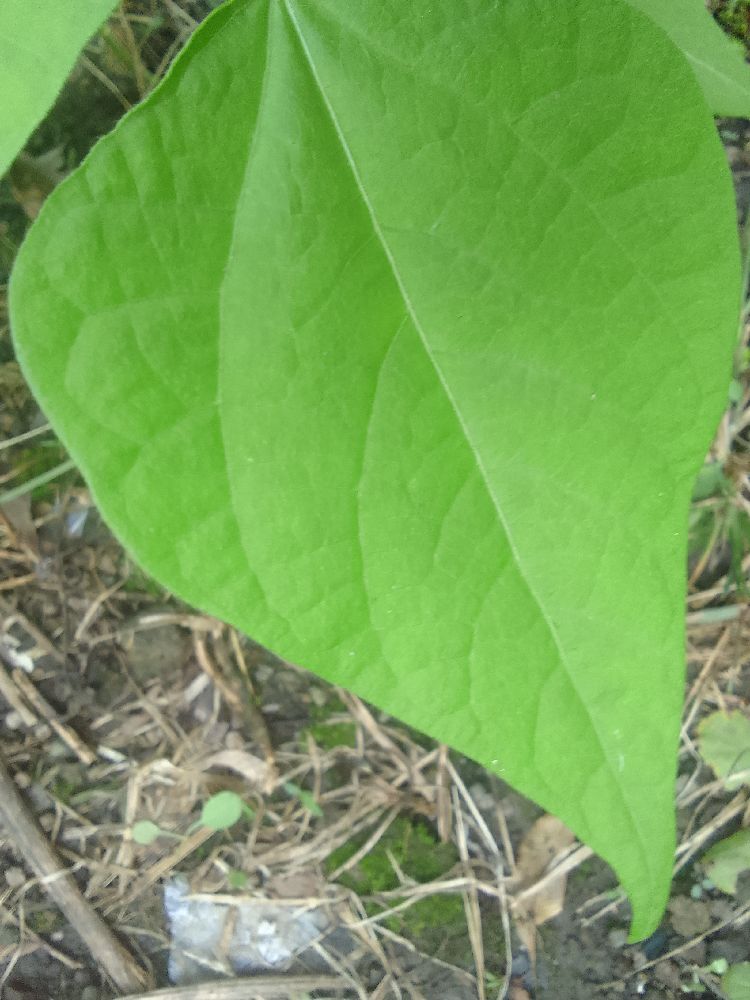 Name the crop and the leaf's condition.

common bean, healthy
